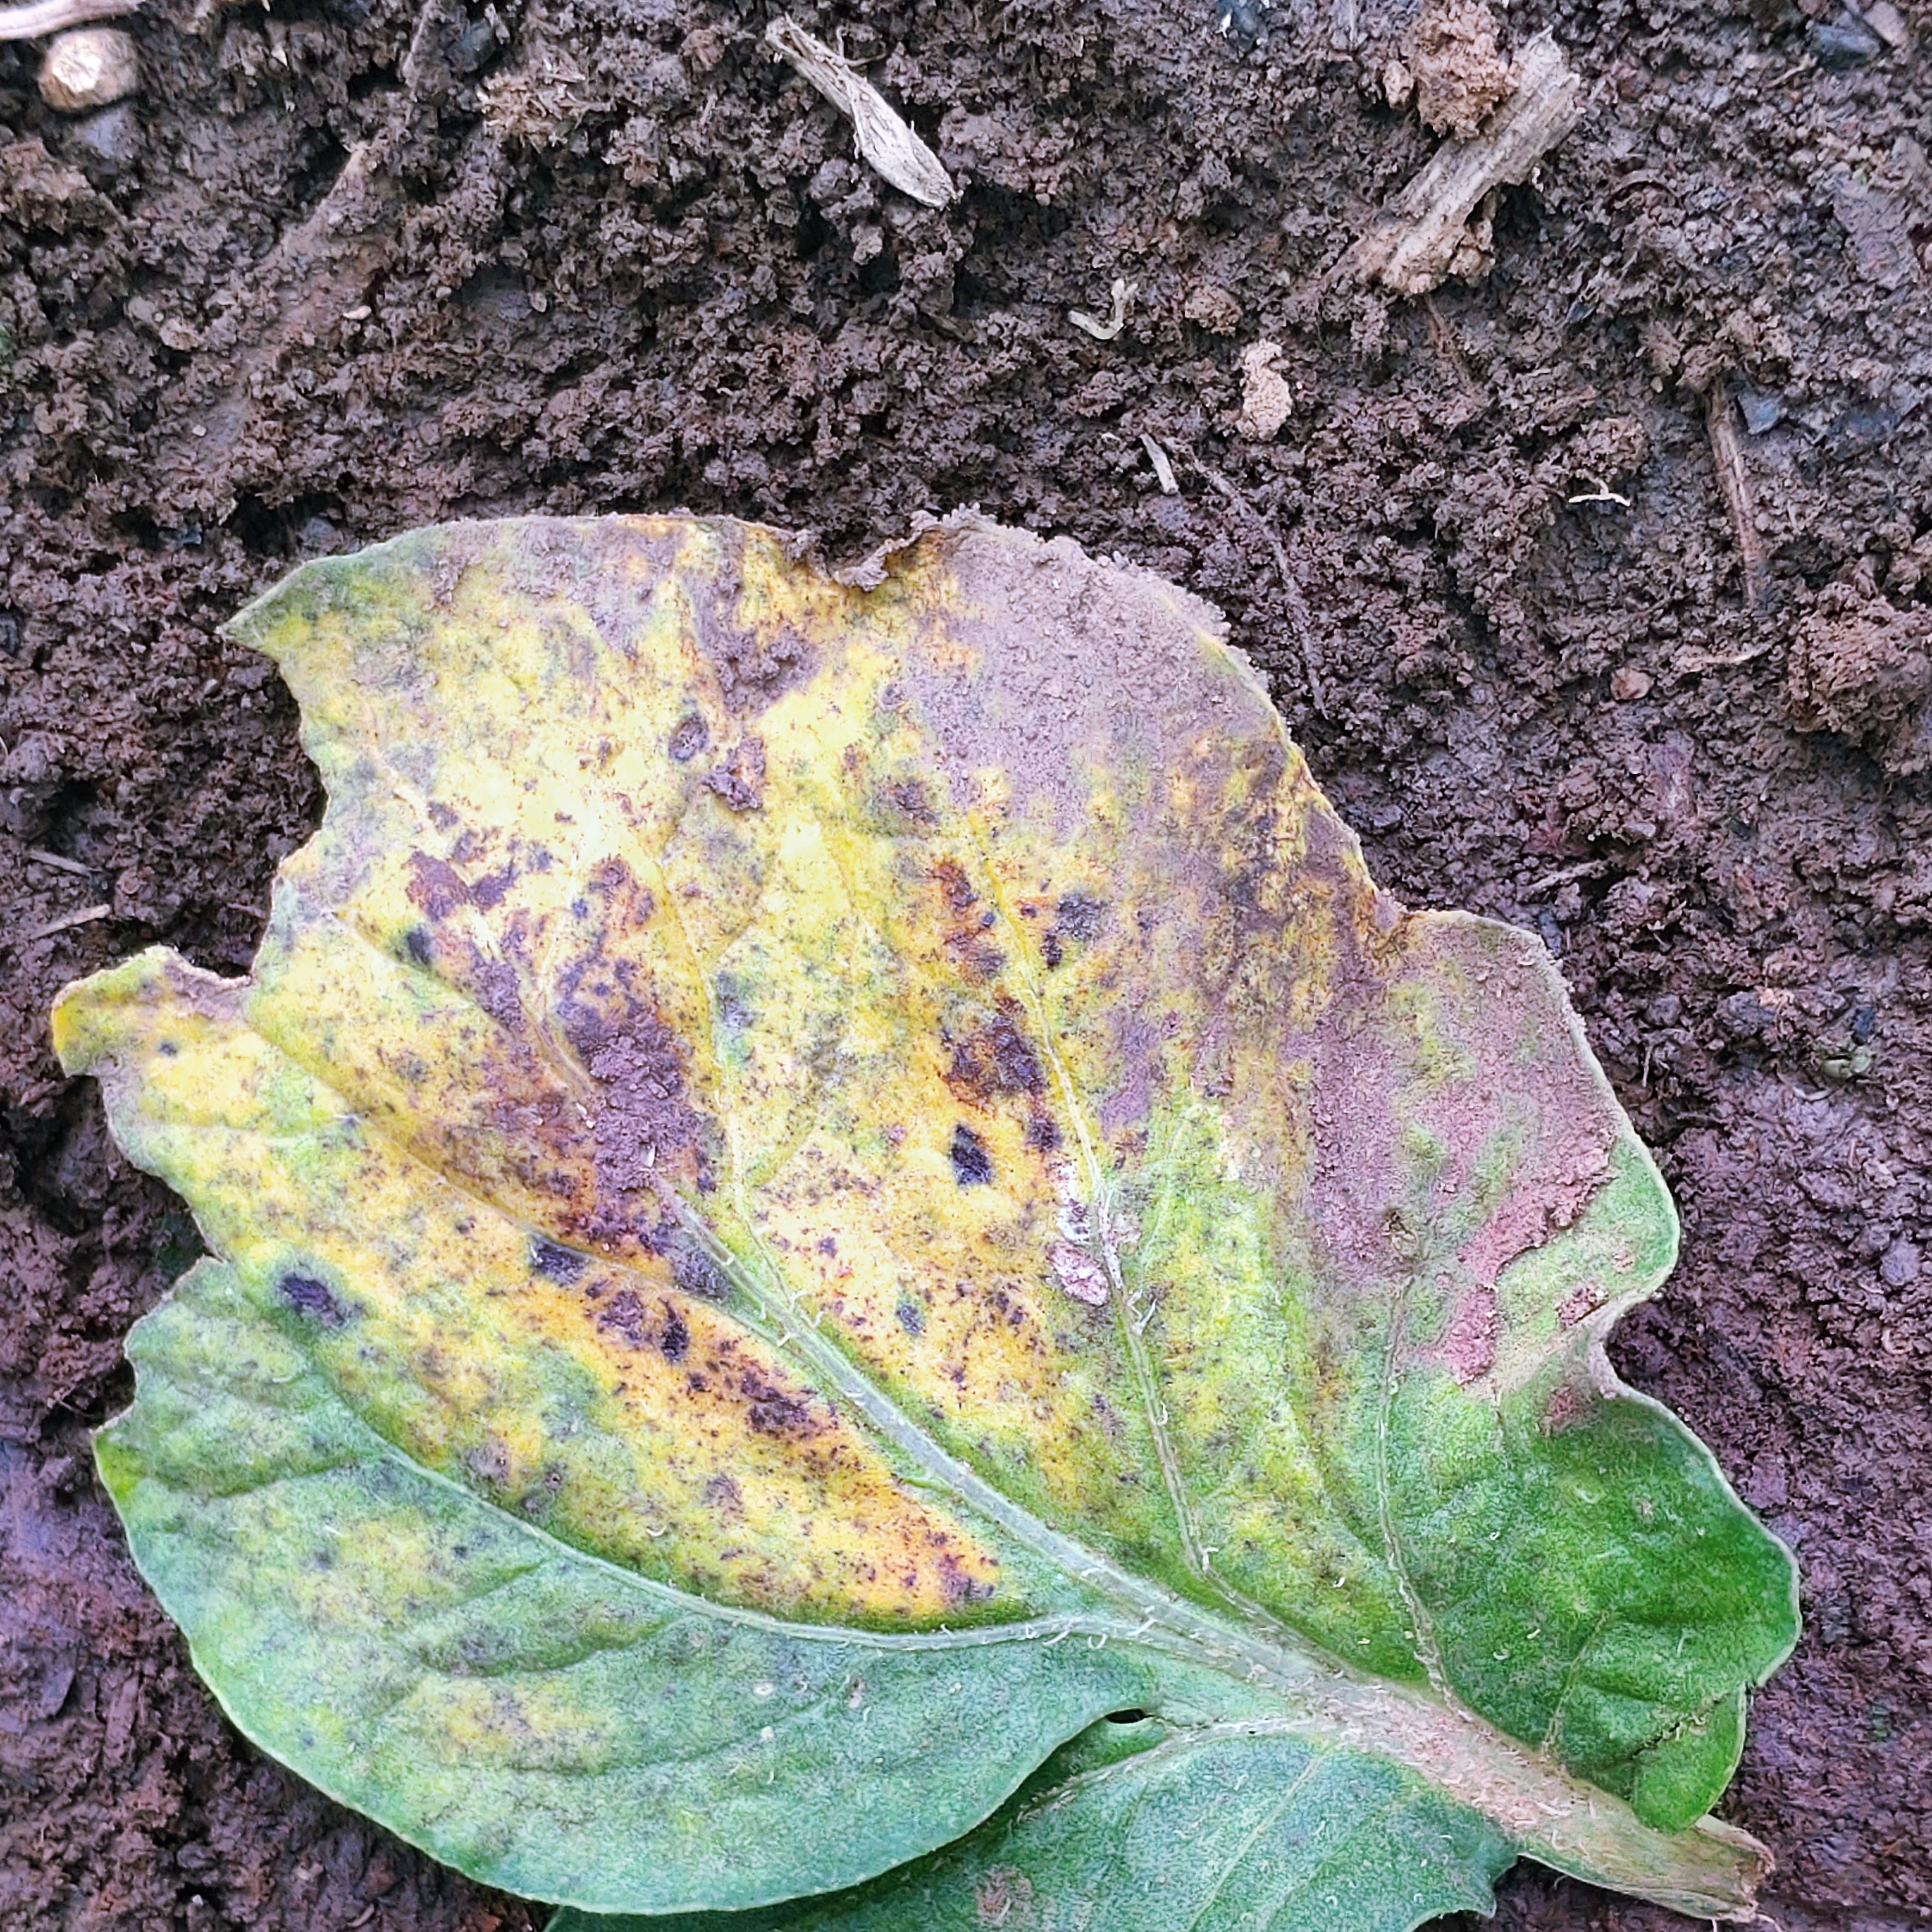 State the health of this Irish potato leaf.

late blight
